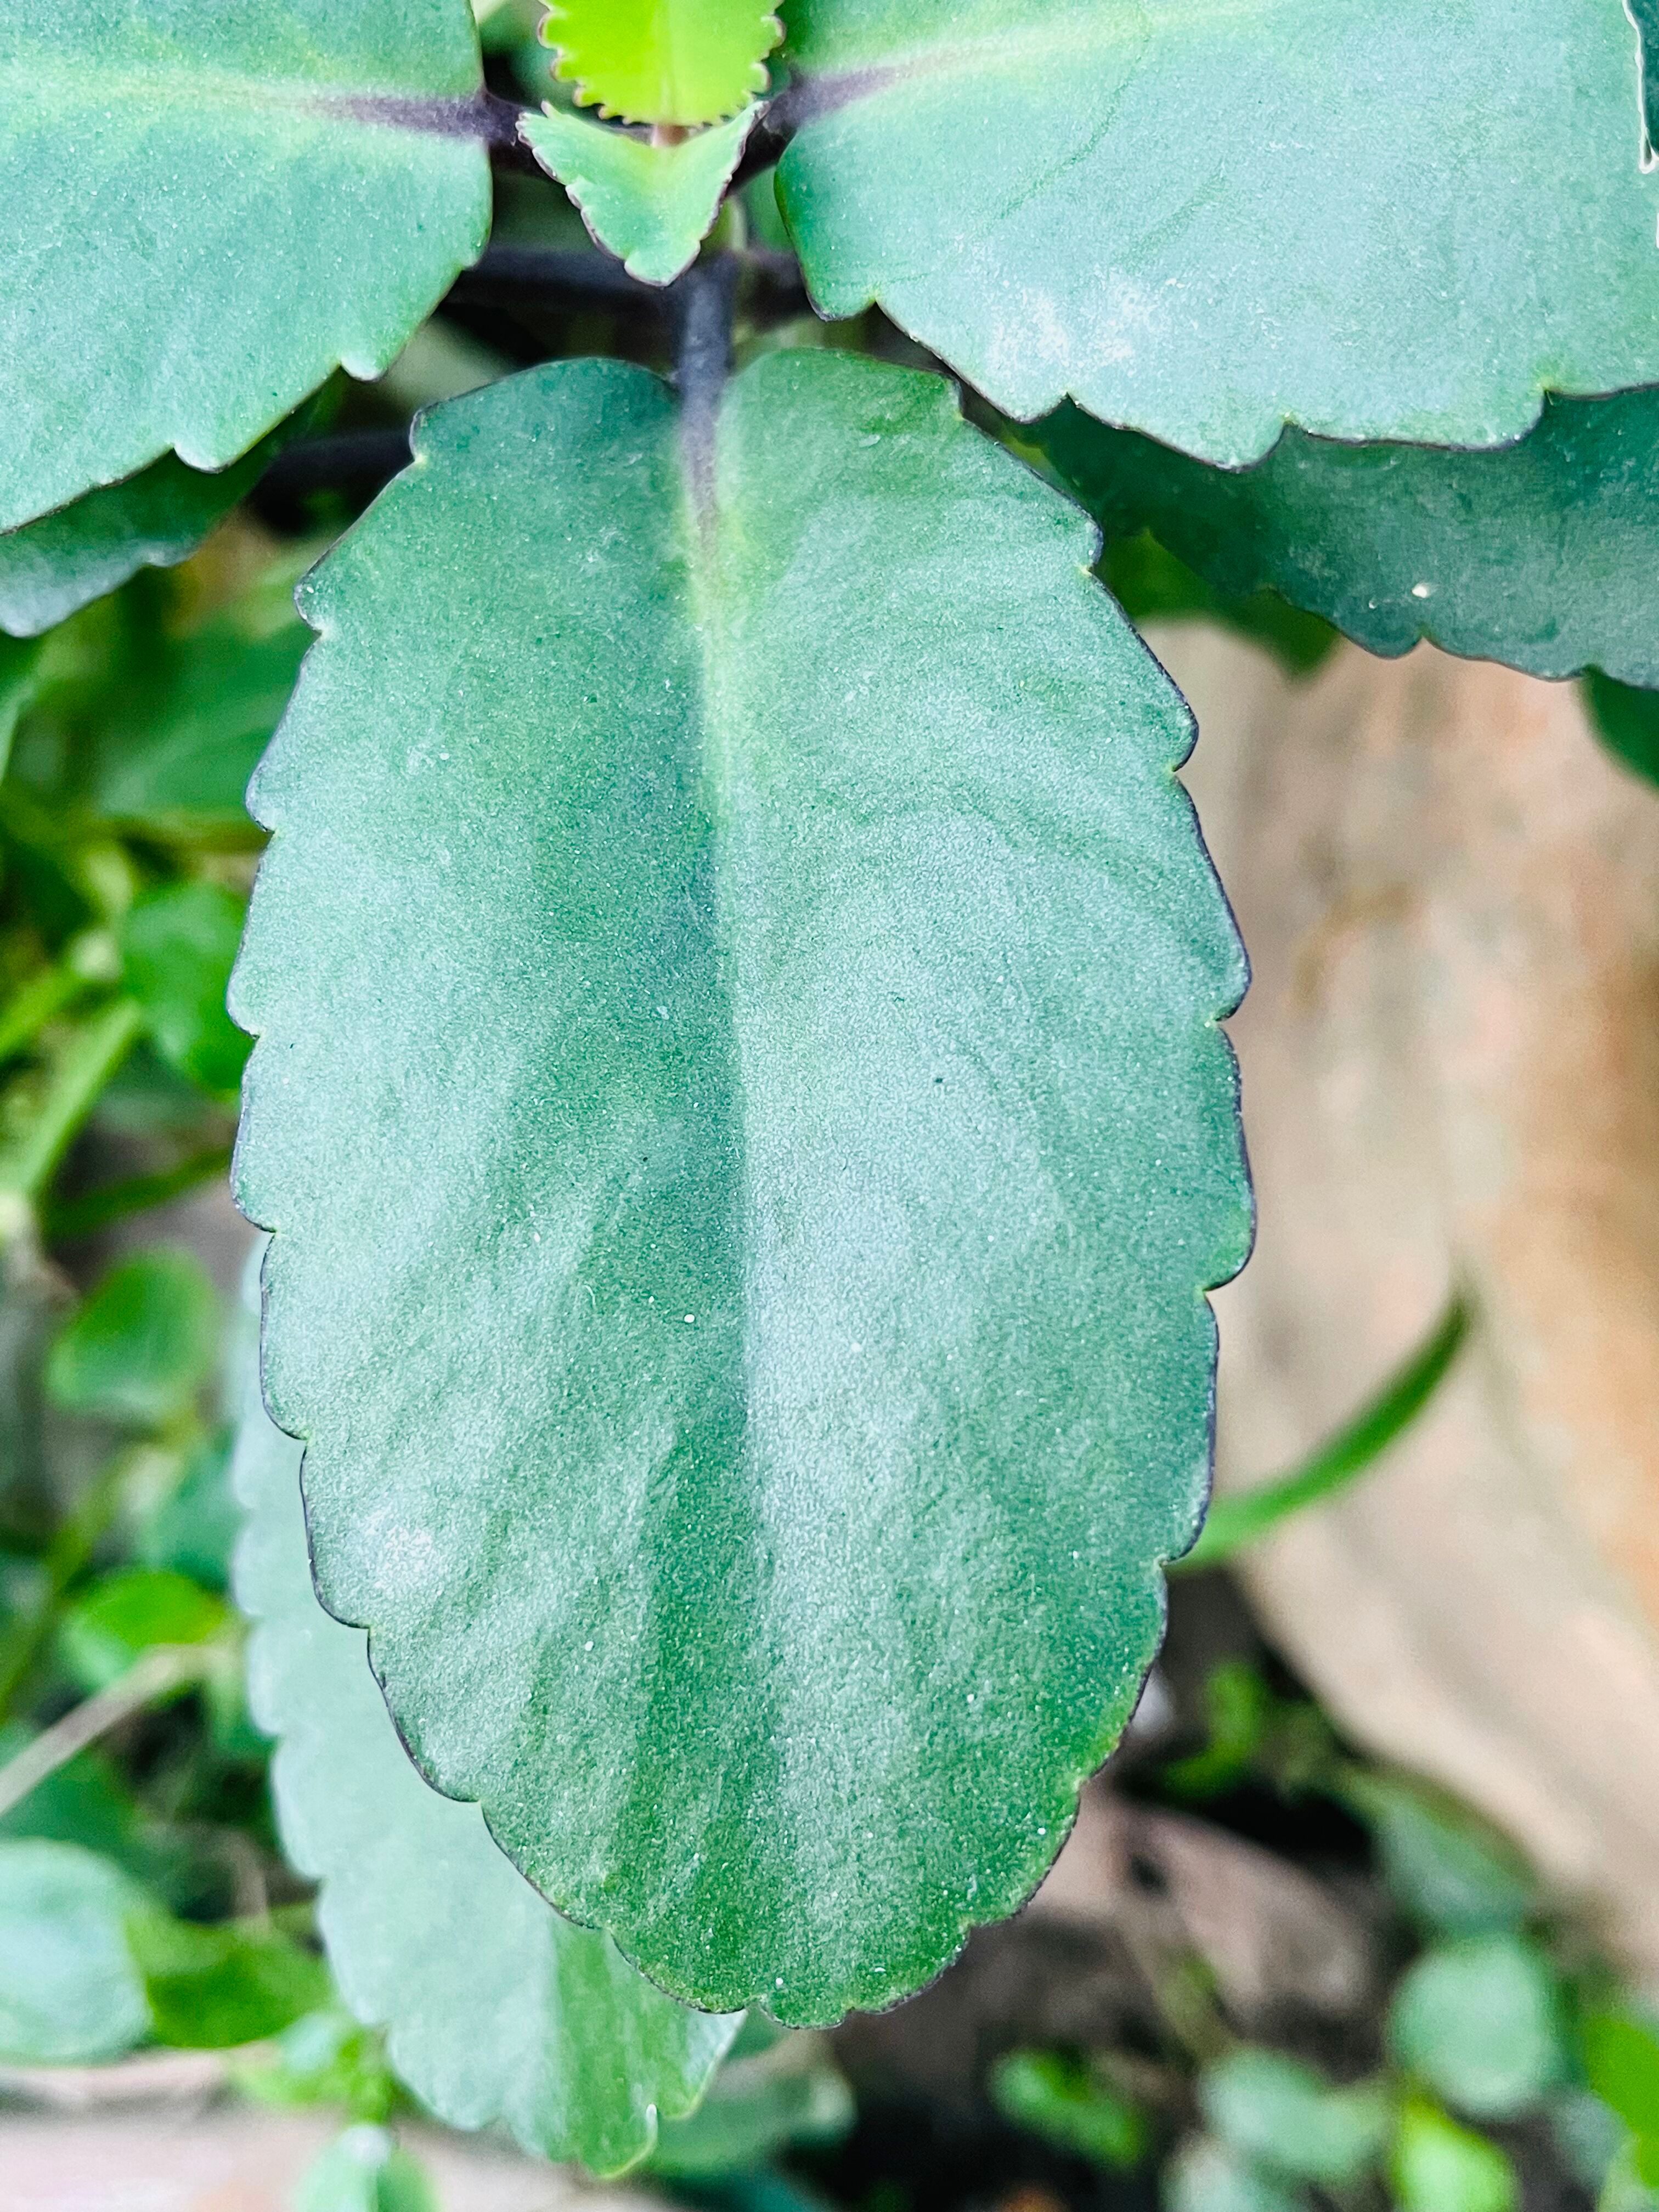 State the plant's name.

pathorkuci
